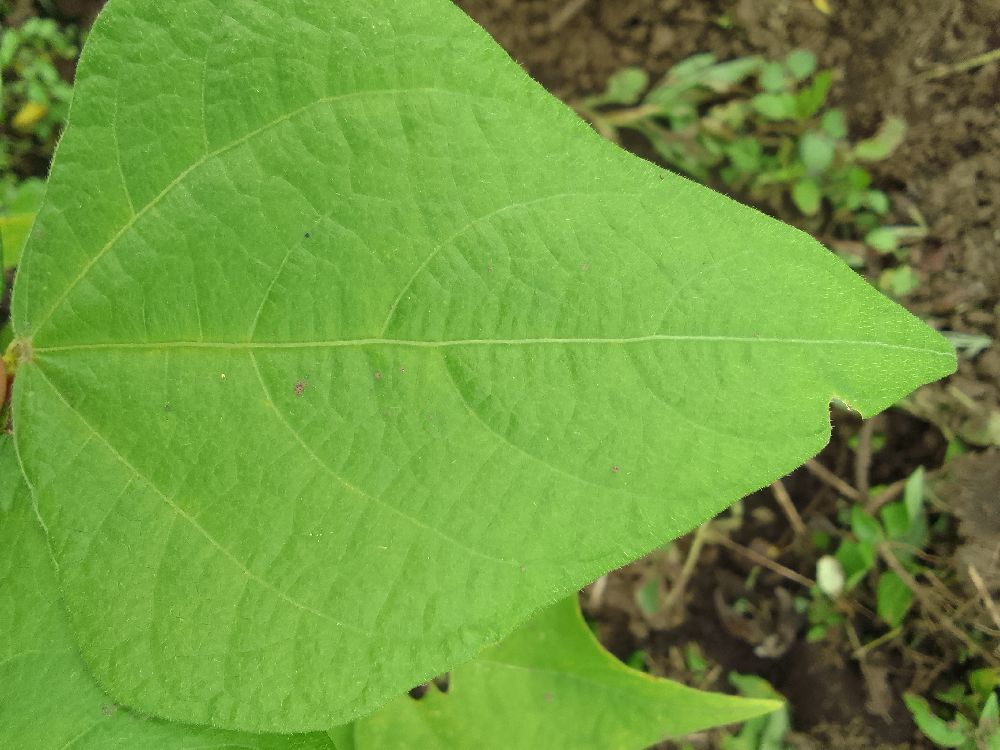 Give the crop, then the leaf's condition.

common bean, healthy
